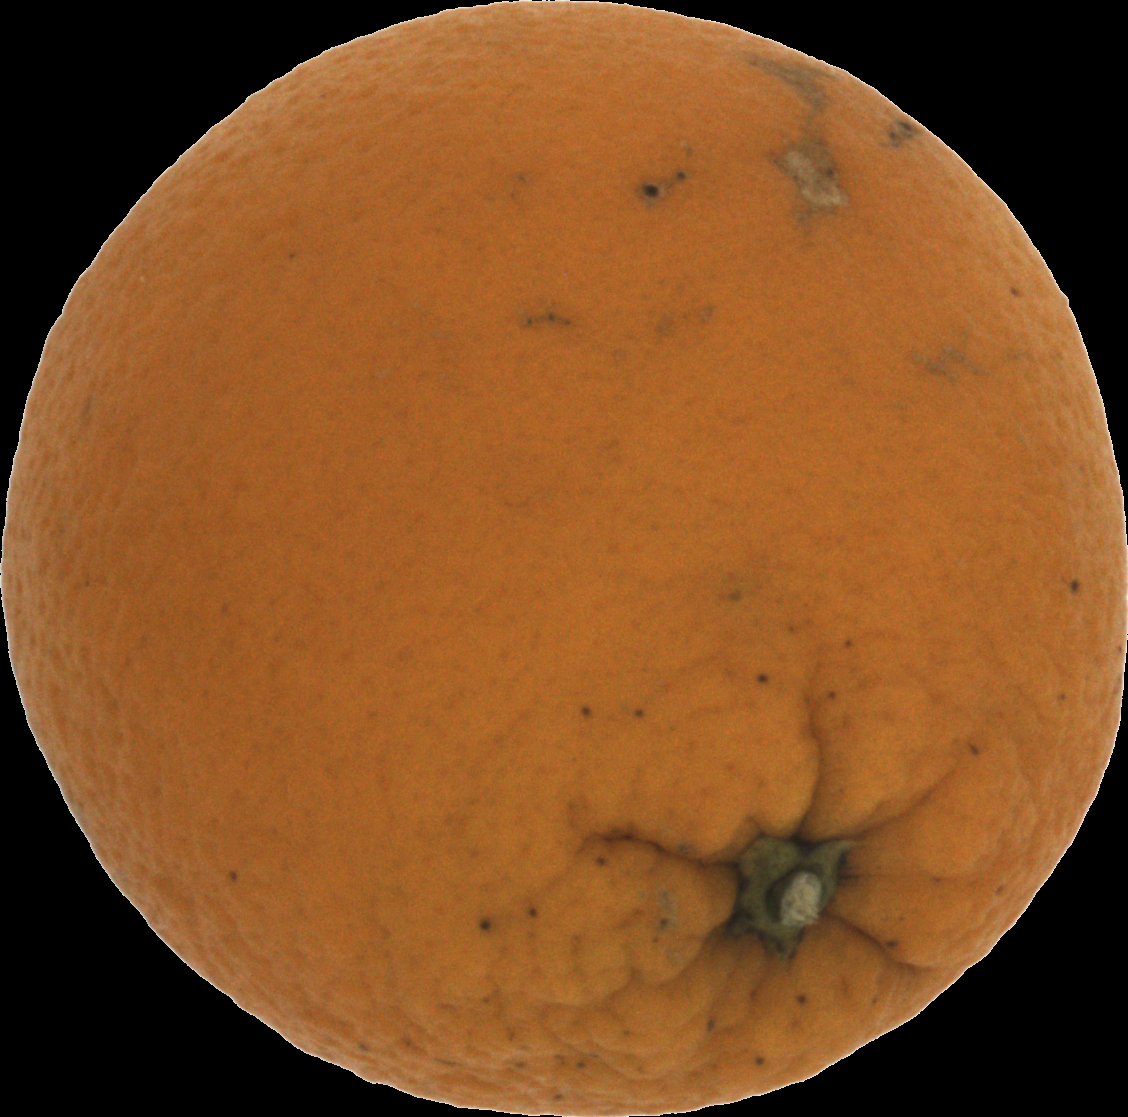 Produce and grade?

orange, bad
